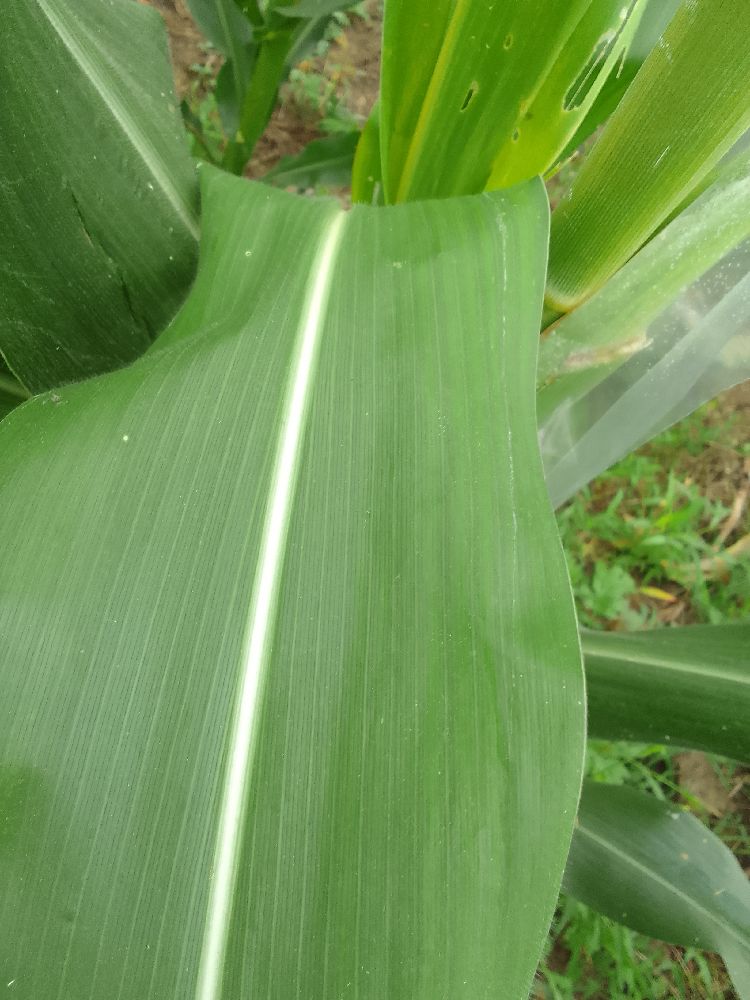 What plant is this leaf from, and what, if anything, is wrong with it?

maize, healthy
